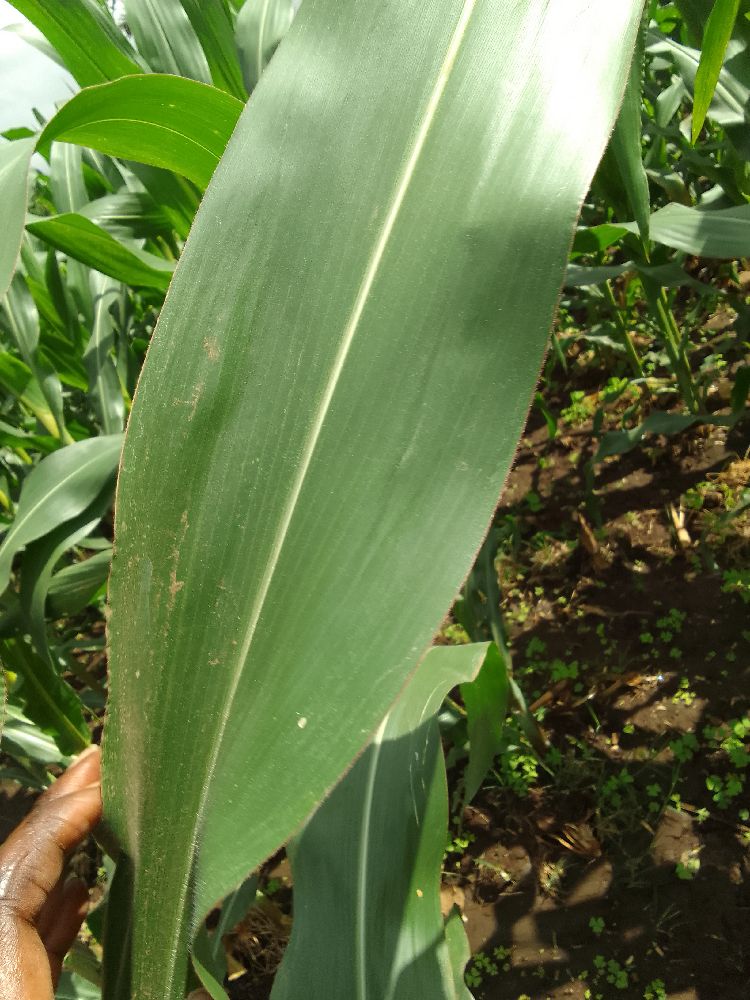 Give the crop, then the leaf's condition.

maize, healthy
